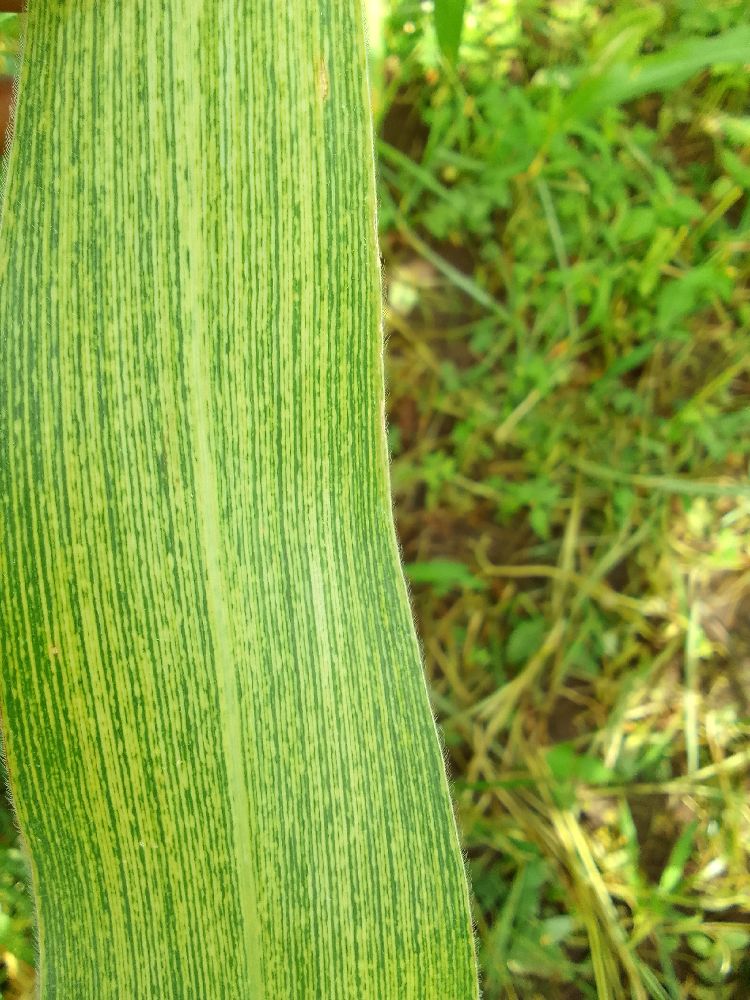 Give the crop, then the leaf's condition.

maize, maize streak virus
